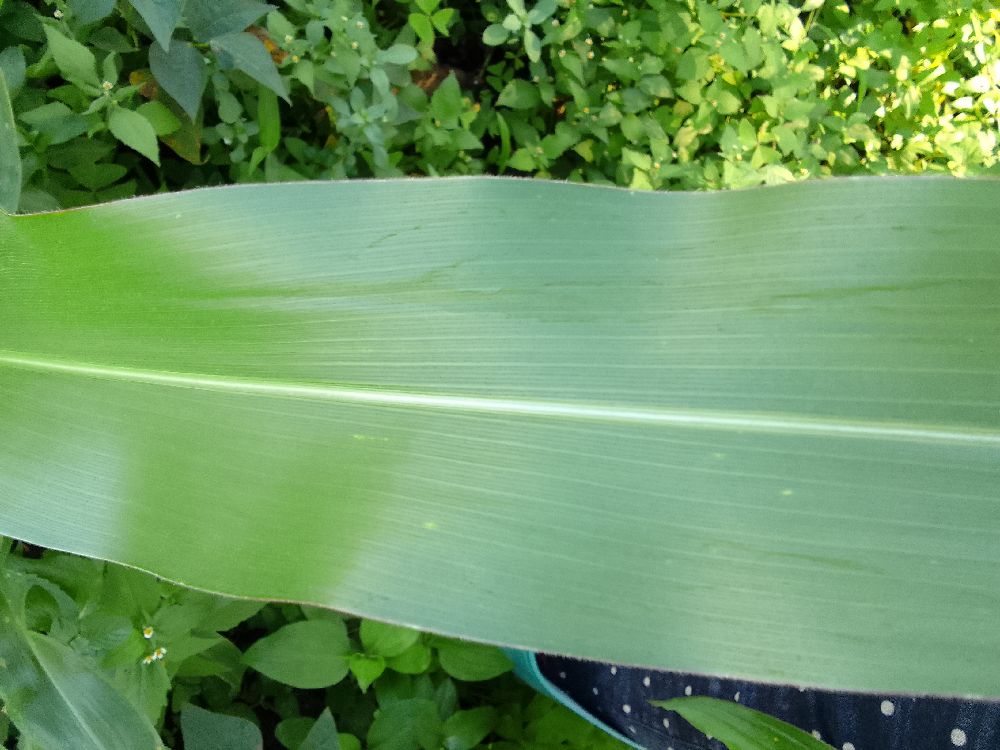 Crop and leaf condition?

maize, healthy
